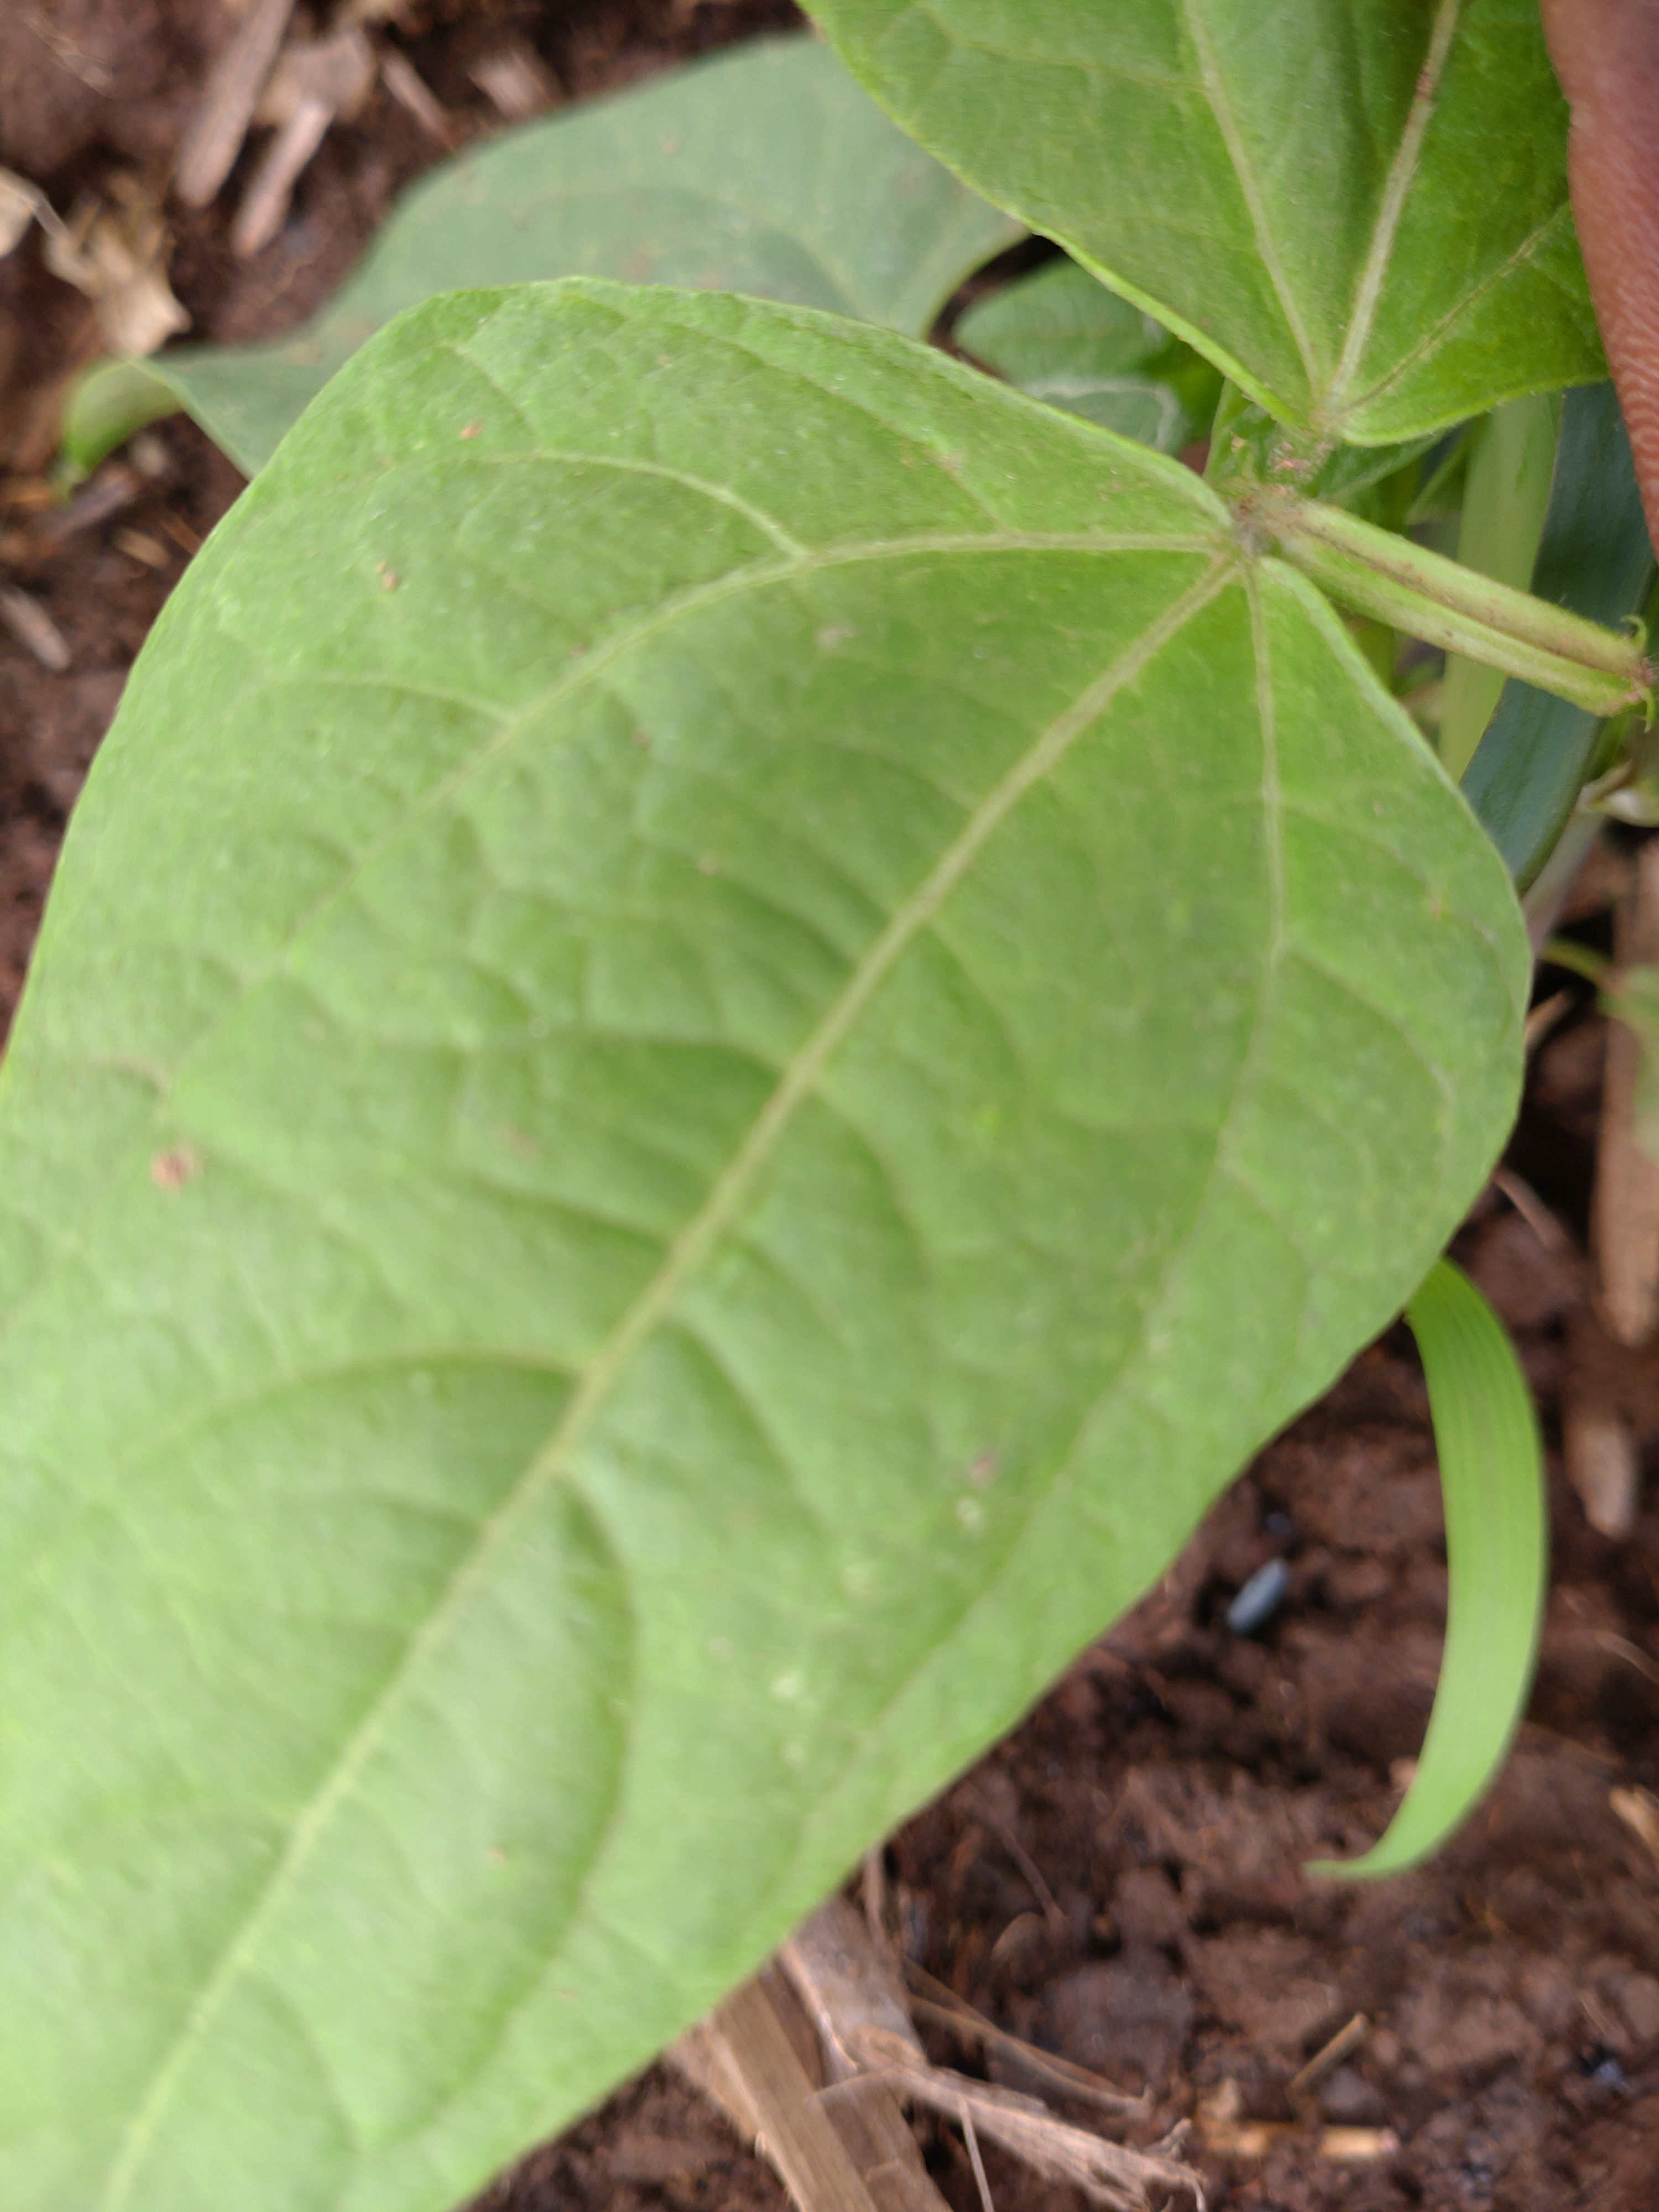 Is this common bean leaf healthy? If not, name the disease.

healthy
